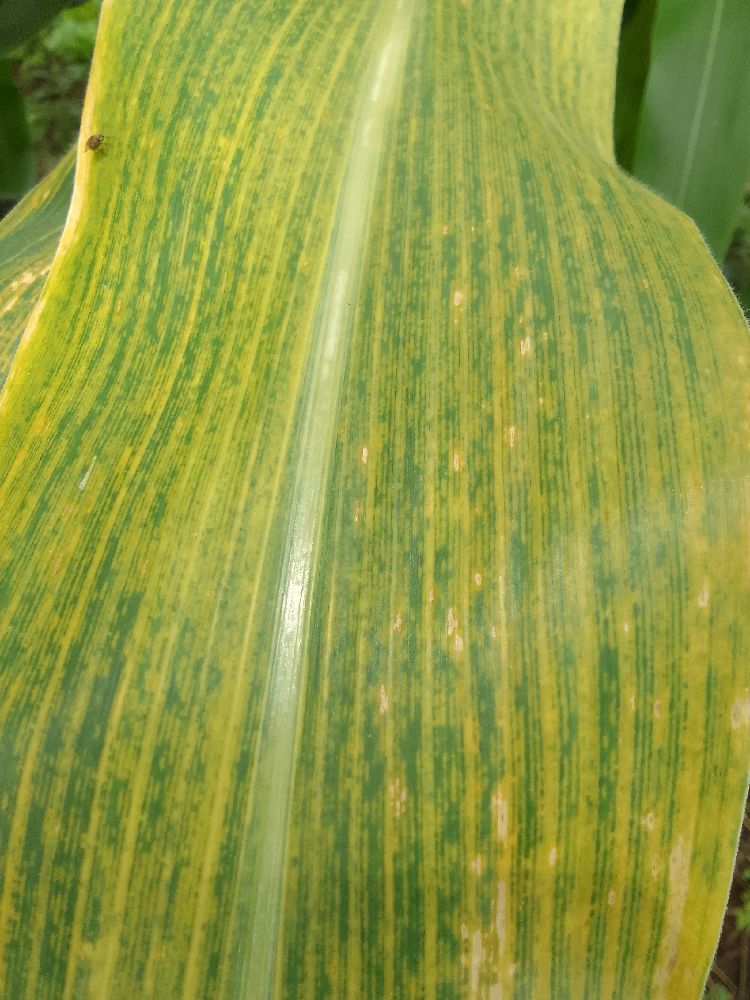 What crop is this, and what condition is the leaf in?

maize, maize lethal necrosis
